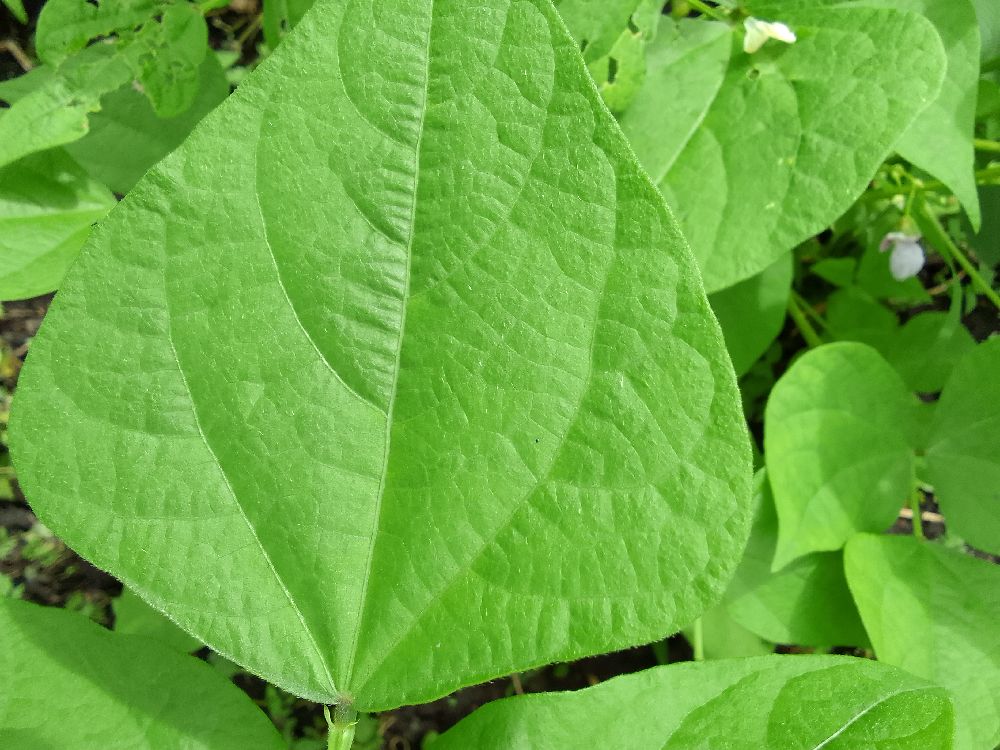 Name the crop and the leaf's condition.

common bean, healthy
